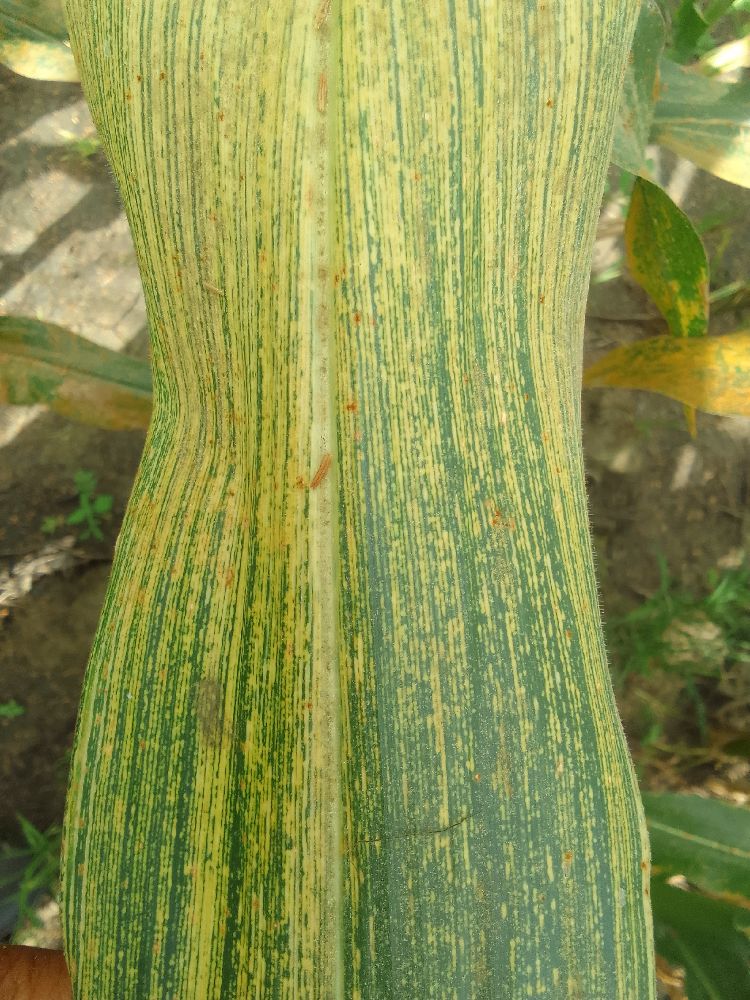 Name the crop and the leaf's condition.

maize, maize streak virus
